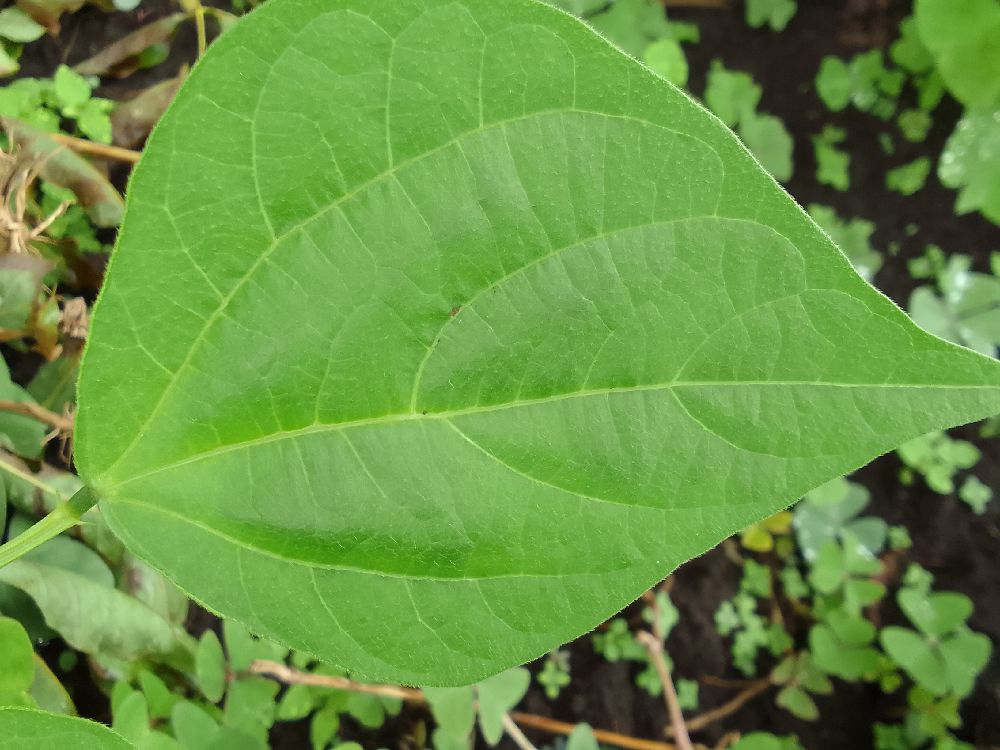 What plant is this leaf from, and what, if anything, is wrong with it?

common bean, healthy
